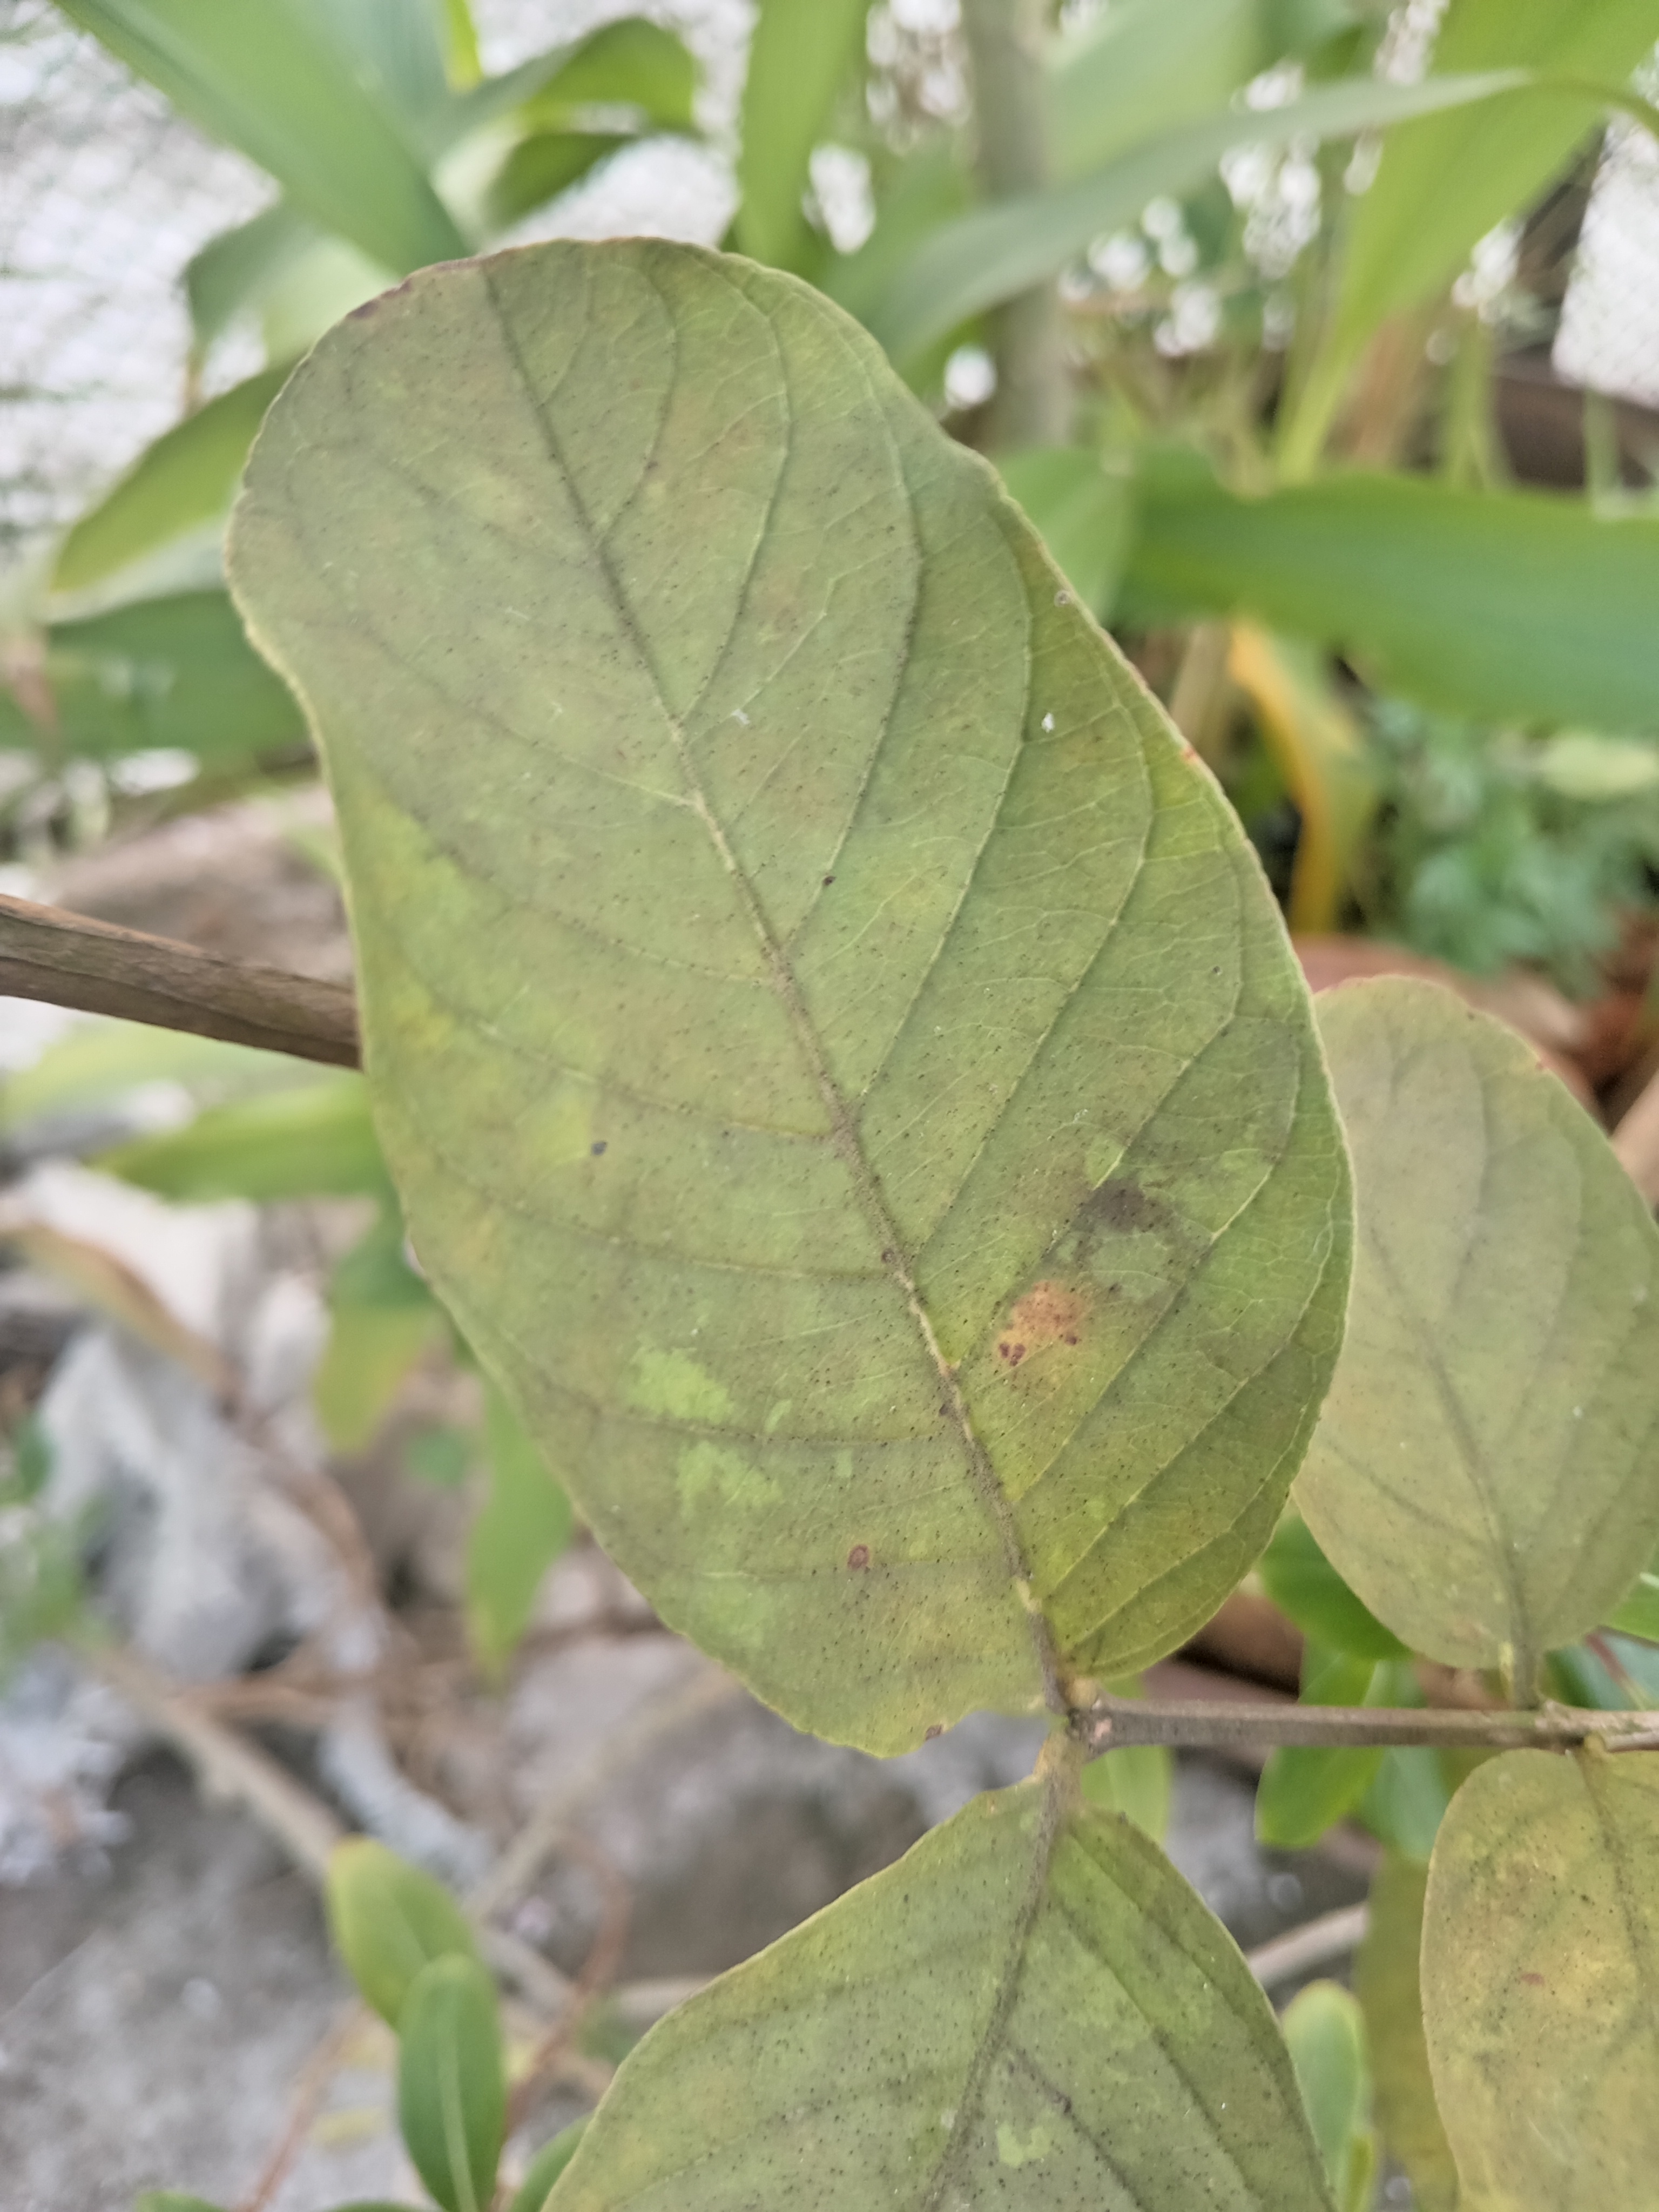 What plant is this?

guava
